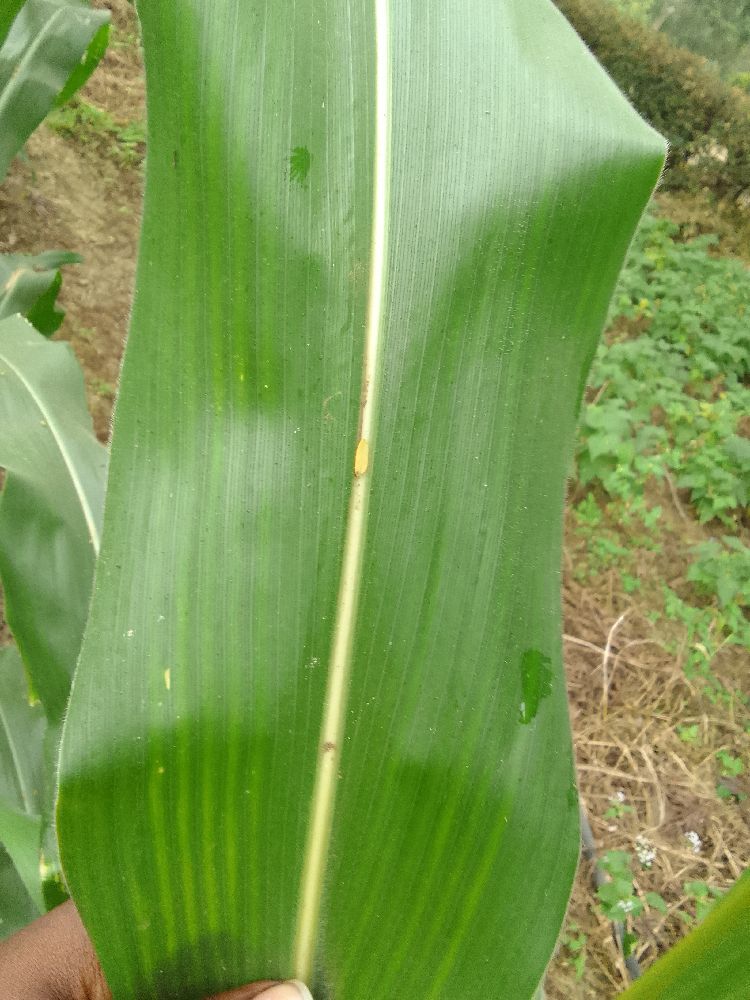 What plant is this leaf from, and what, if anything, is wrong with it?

maize, healthy
